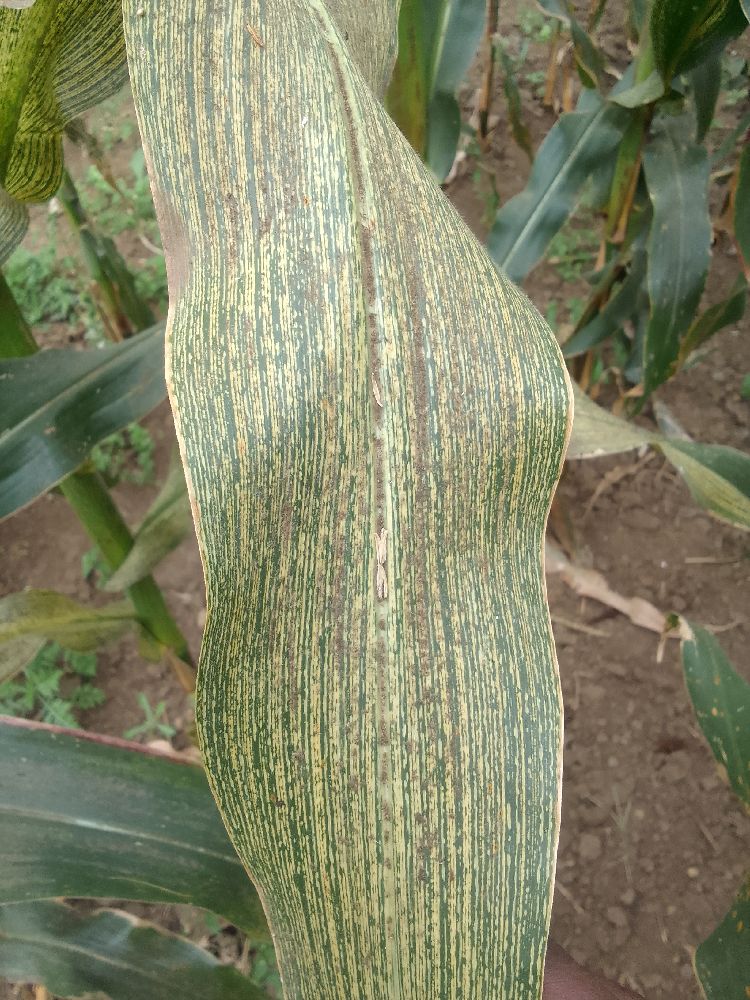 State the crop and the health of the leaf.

maize, maize streak virus
